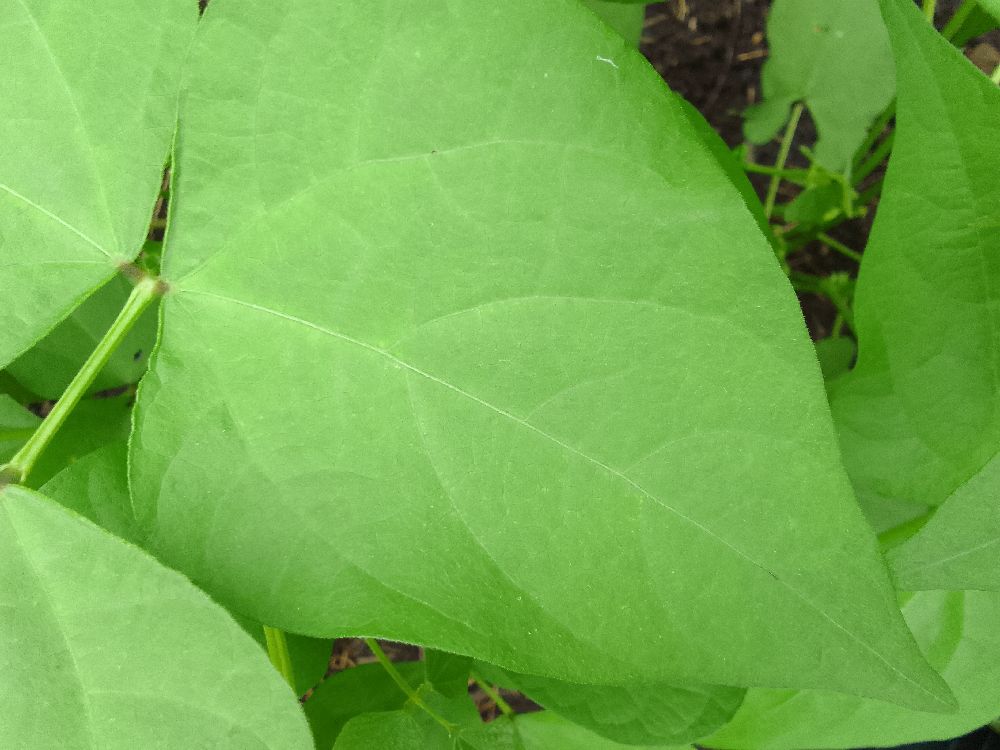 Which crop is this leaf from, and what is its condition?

common bean, healthy
